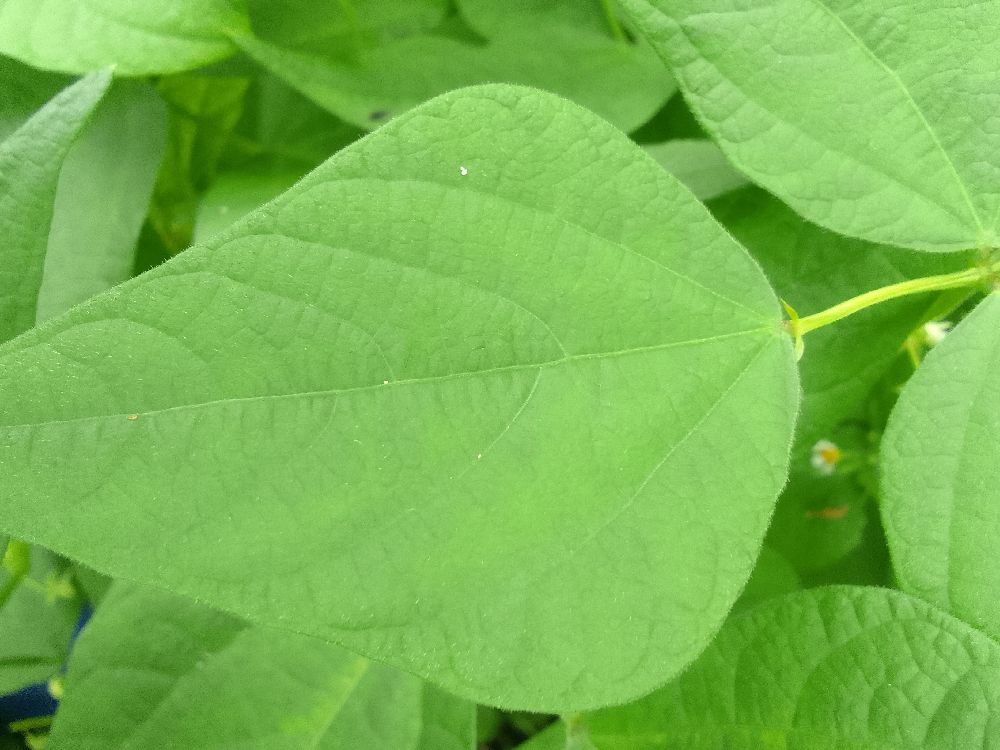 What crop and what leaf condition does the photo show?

common bean, healthy
